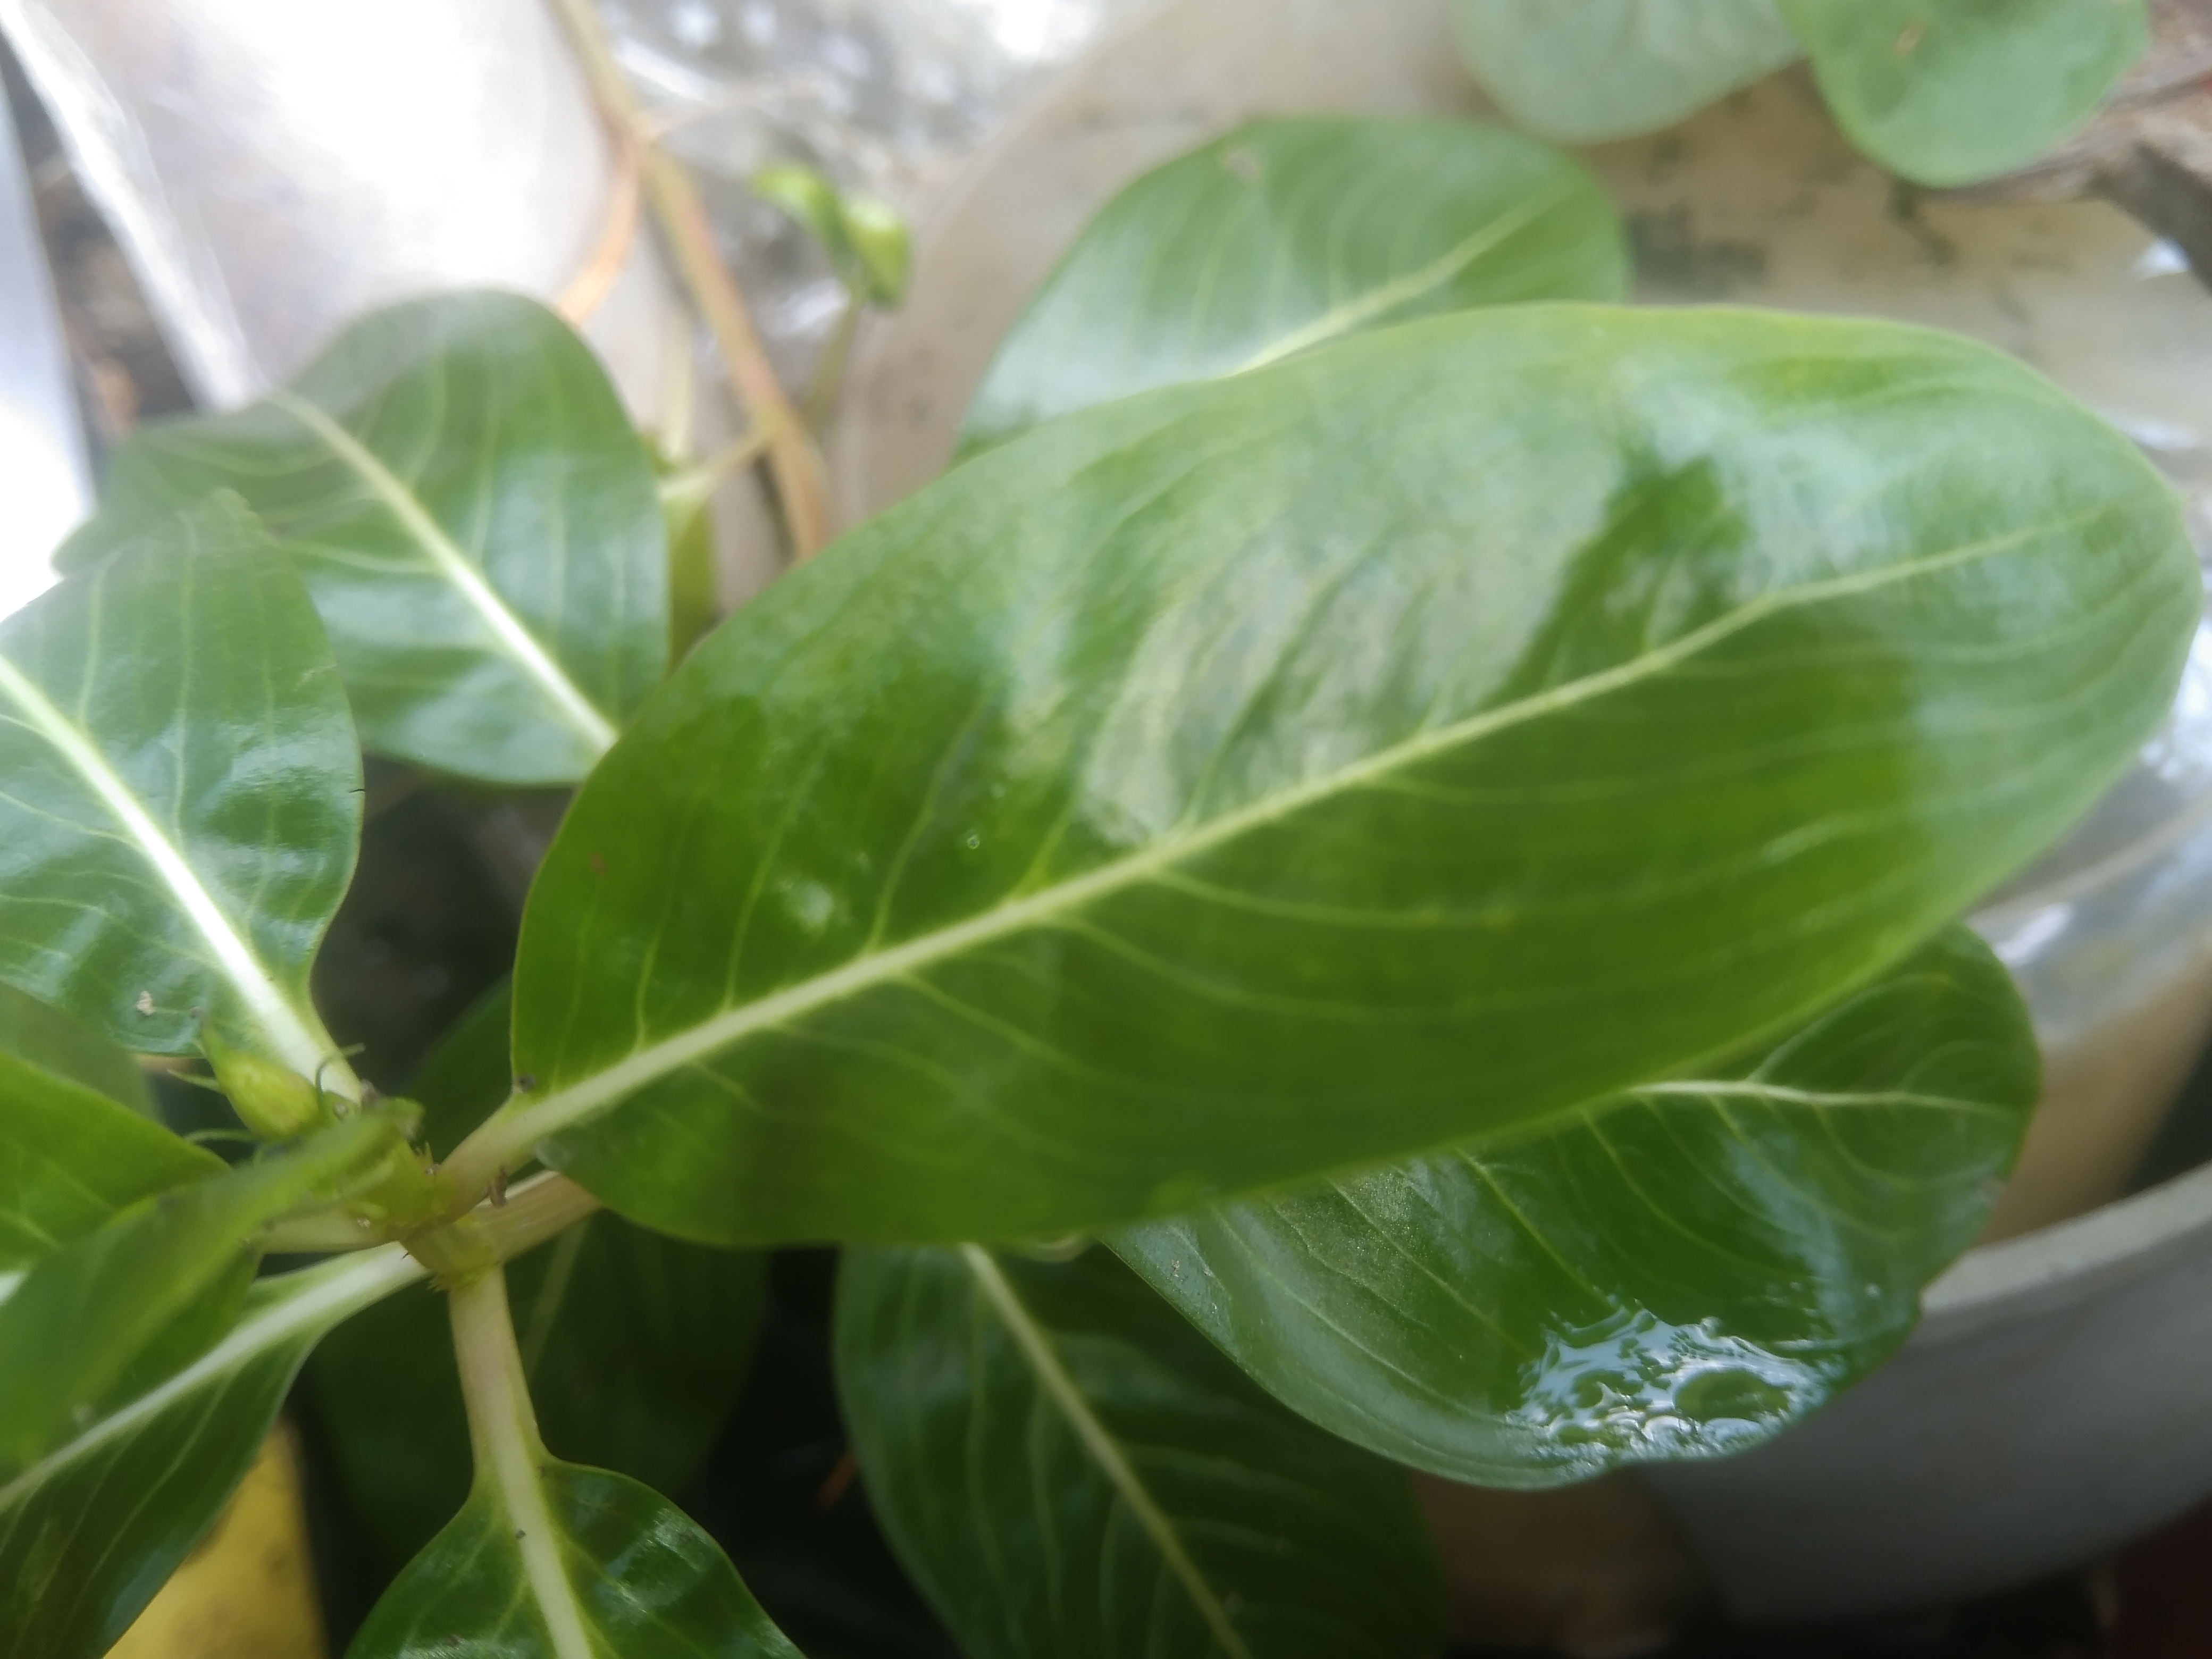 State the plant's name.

rose periwinkle
